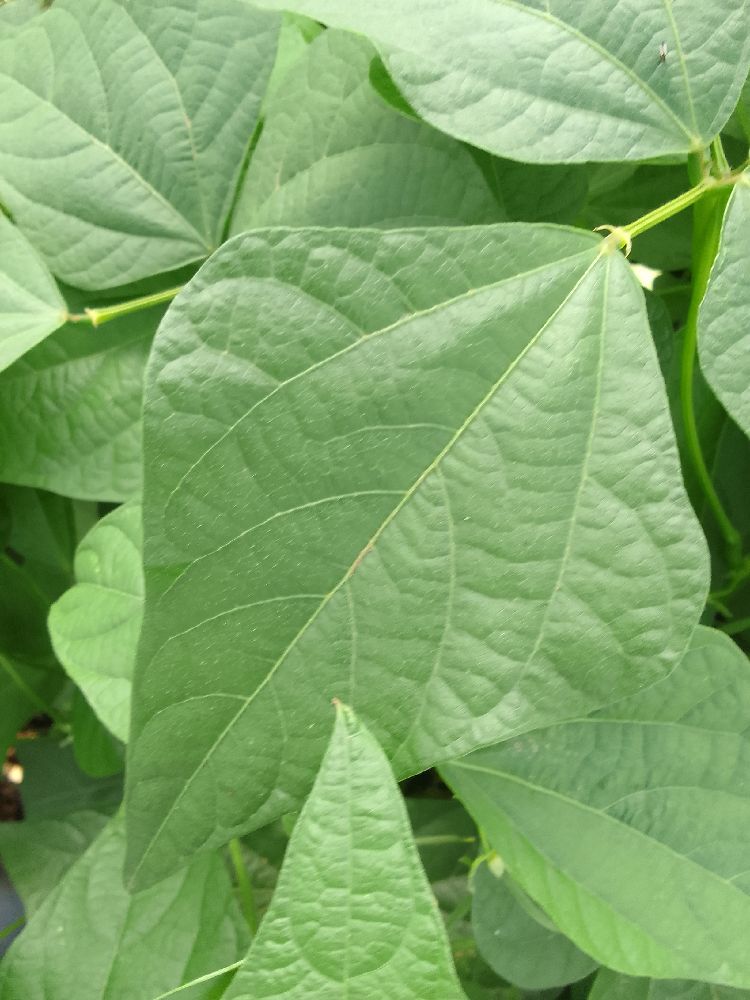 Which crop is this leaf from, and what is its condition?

common bean, healthy
